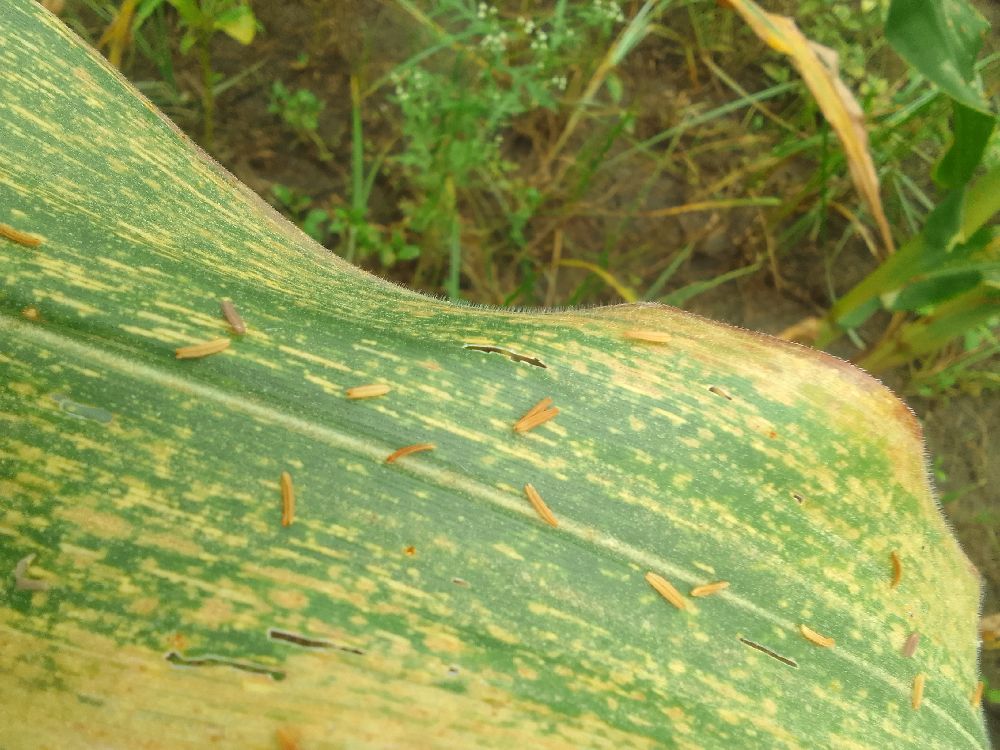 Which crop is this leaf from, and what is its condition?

maize, maize streak virus
